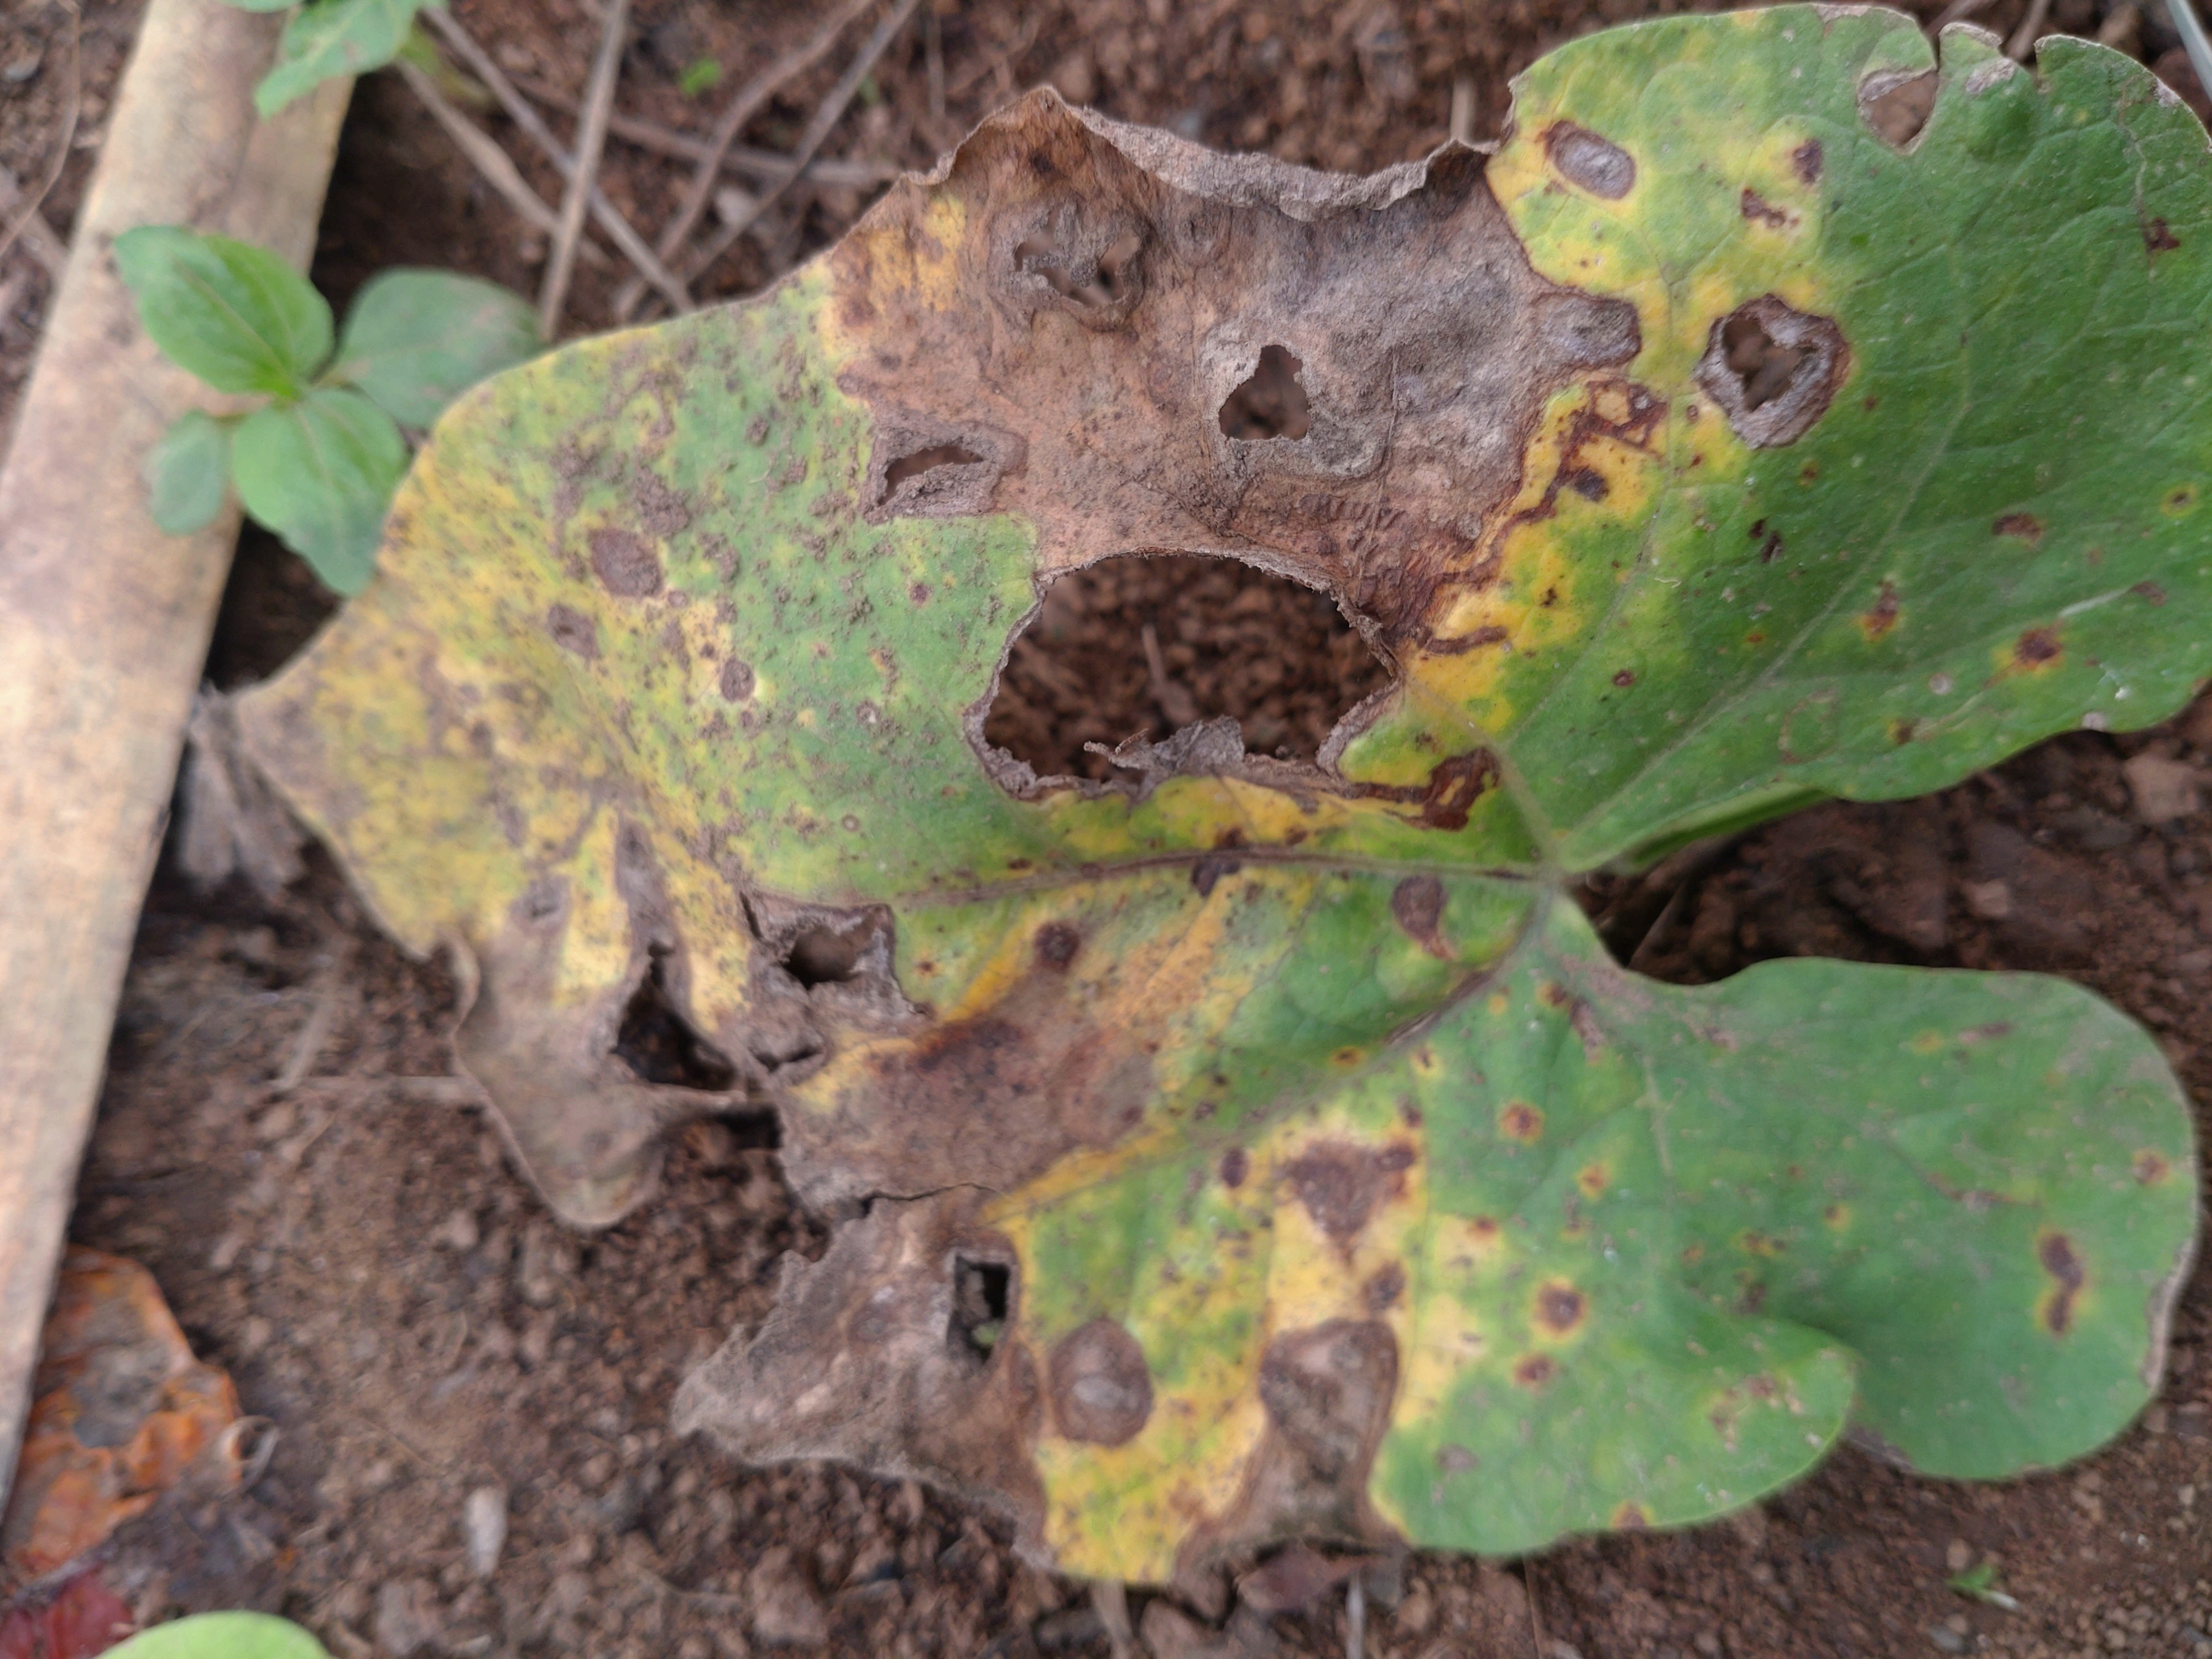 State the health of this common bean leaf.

rust
